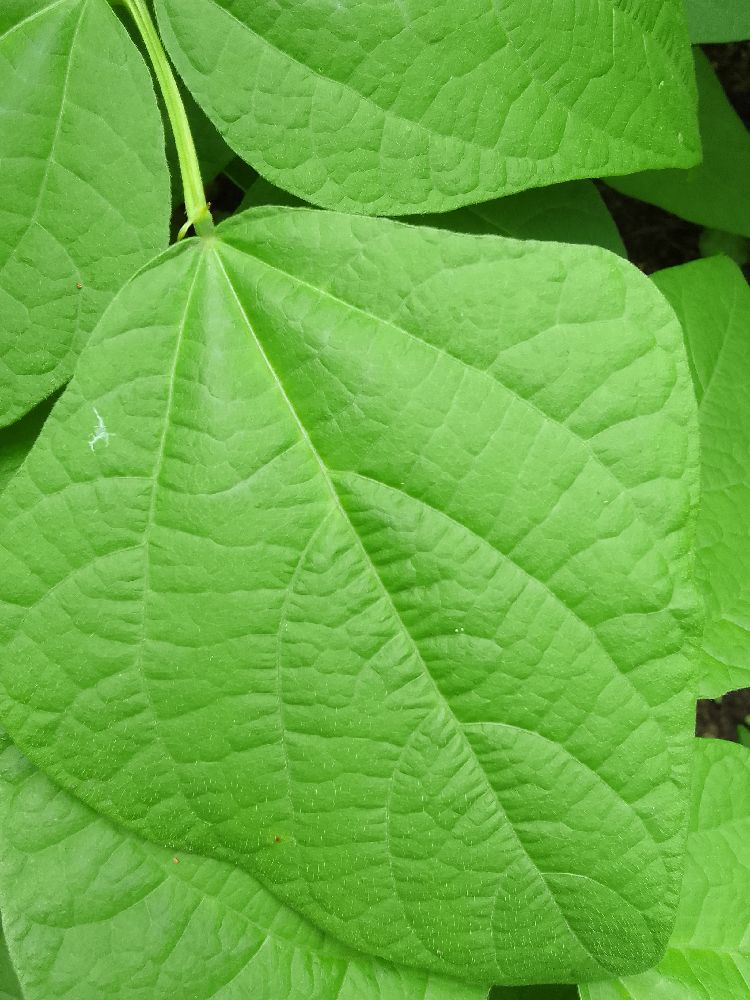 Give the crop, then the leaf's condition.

common bean, healthy
